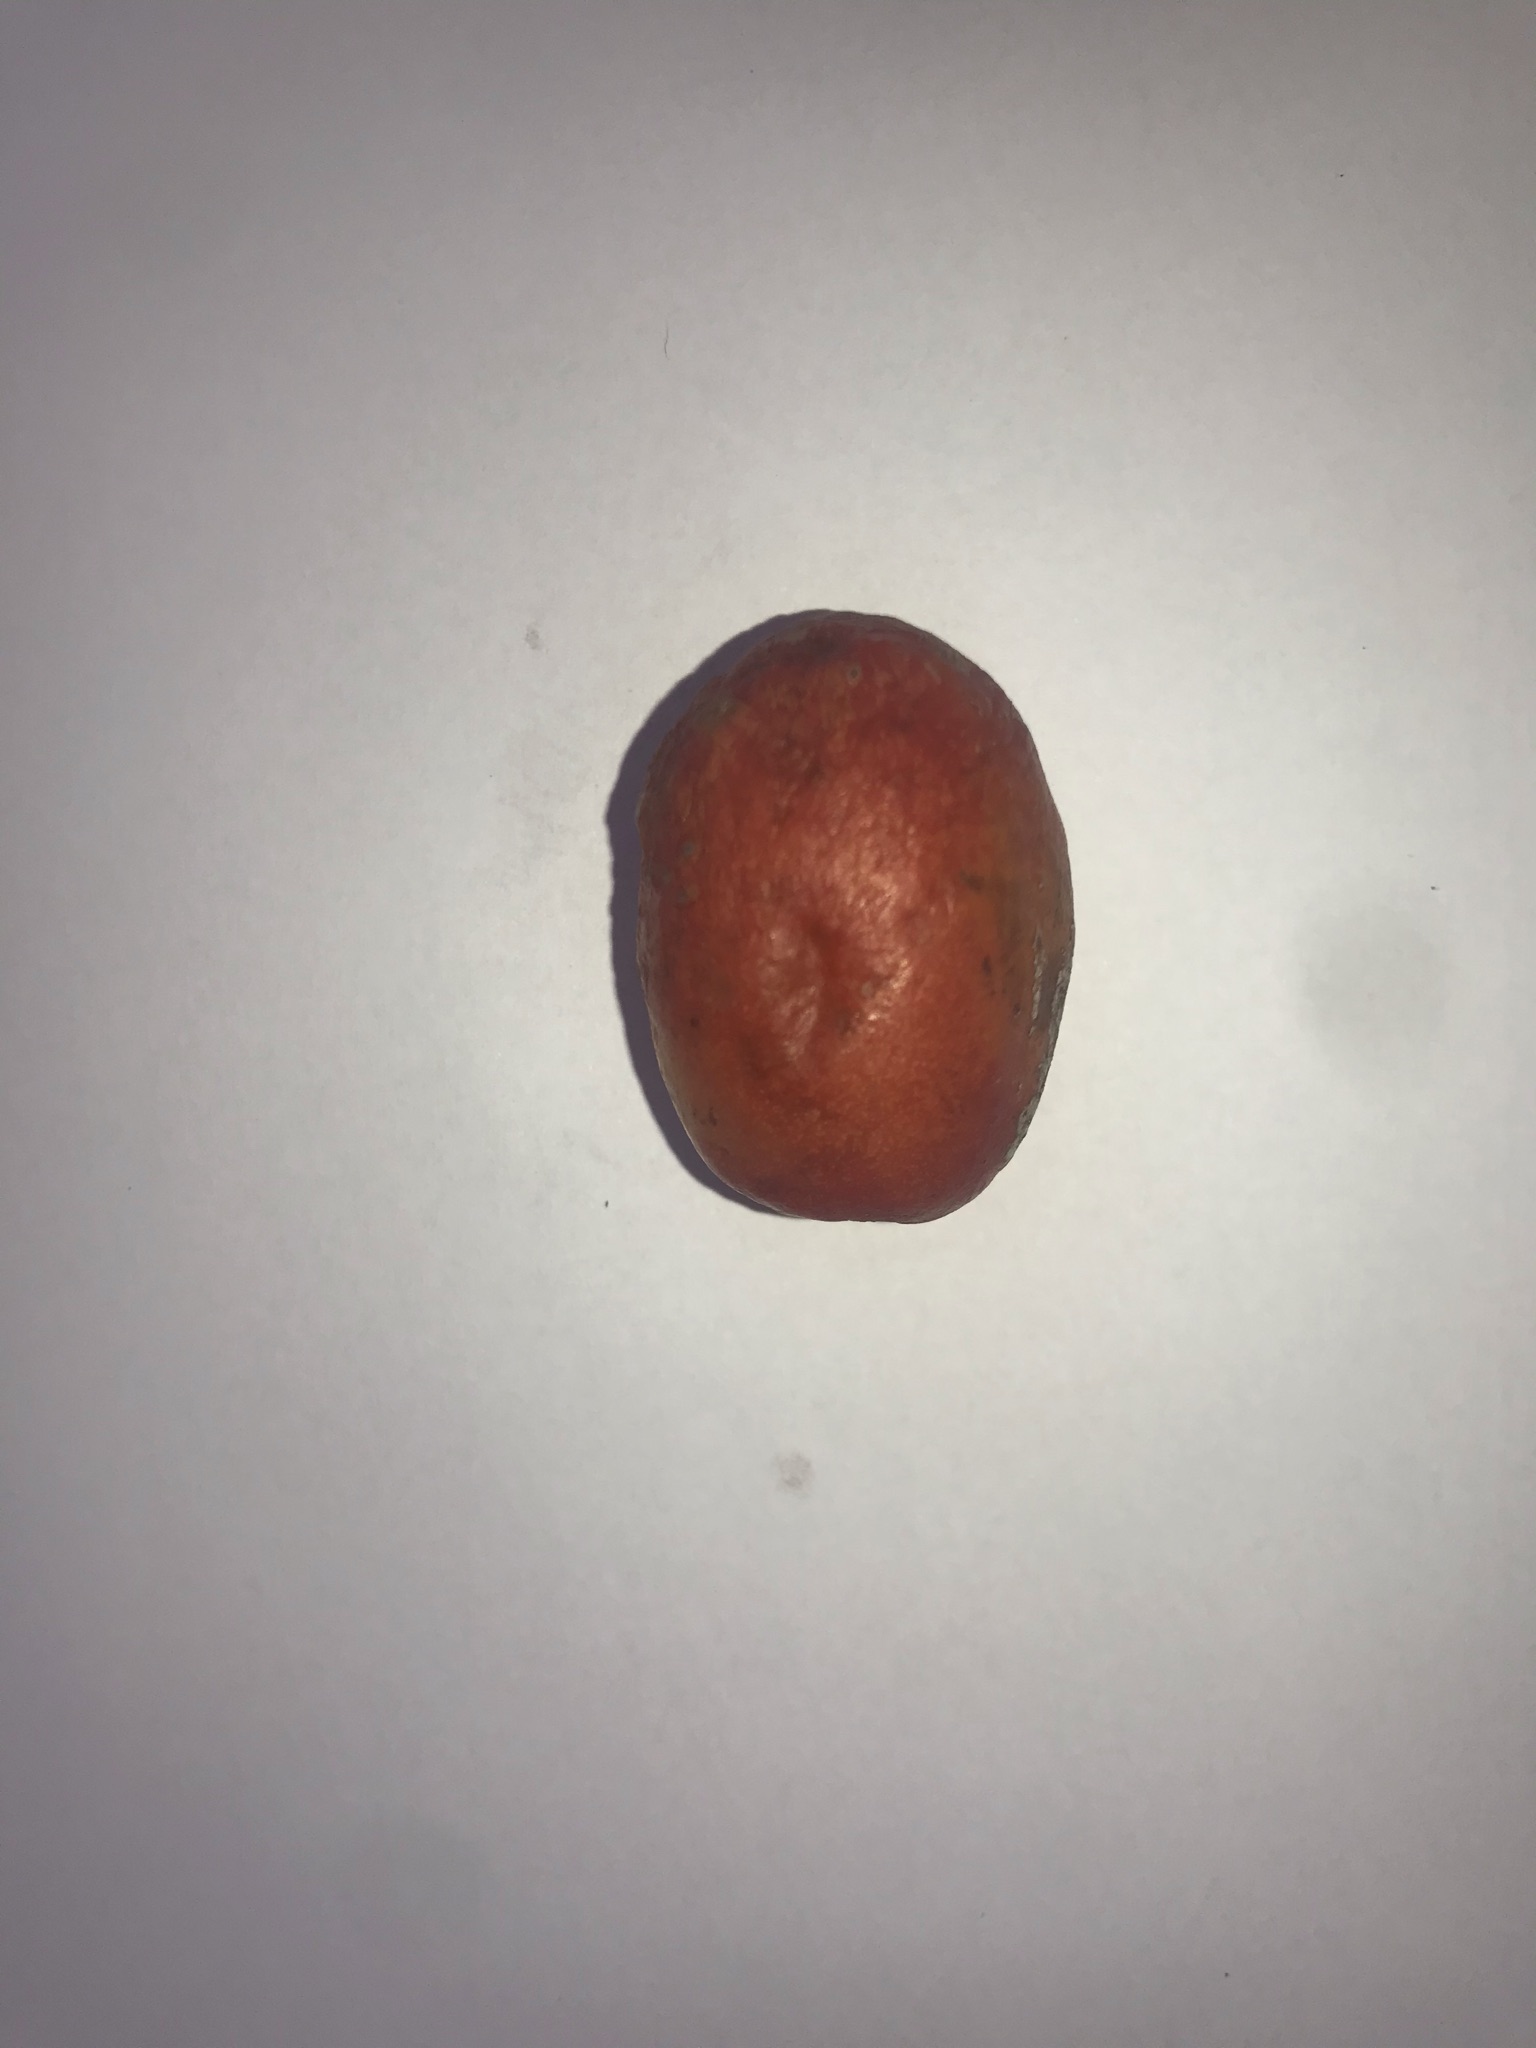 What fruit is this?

siriguela
